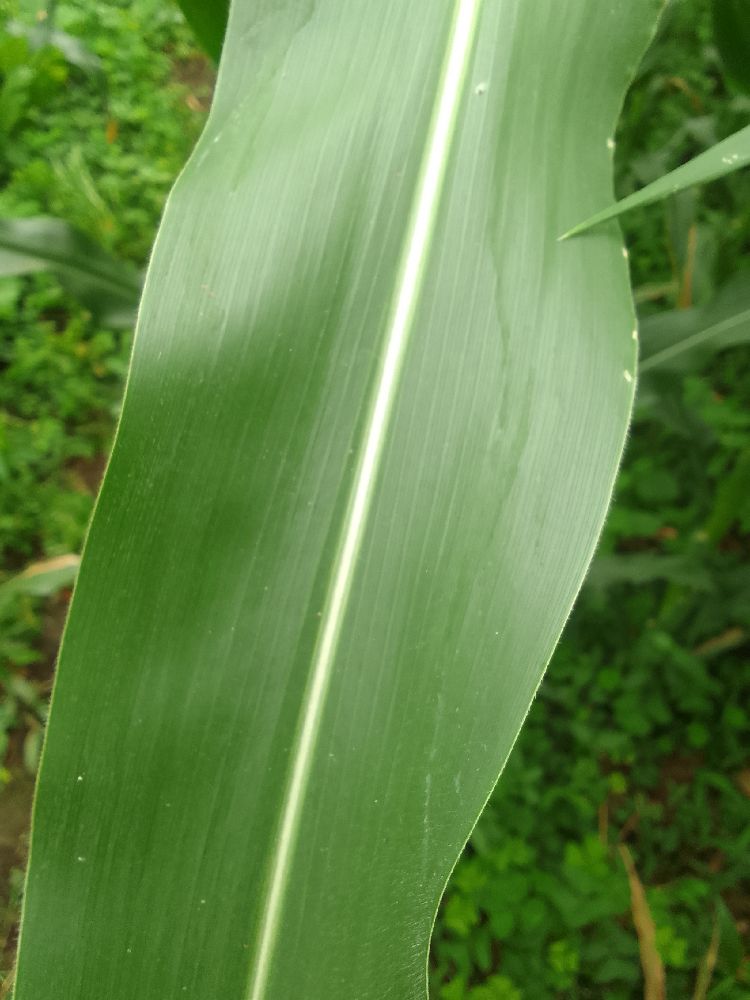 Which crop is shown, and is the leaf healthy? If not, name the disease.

maize, healthy
